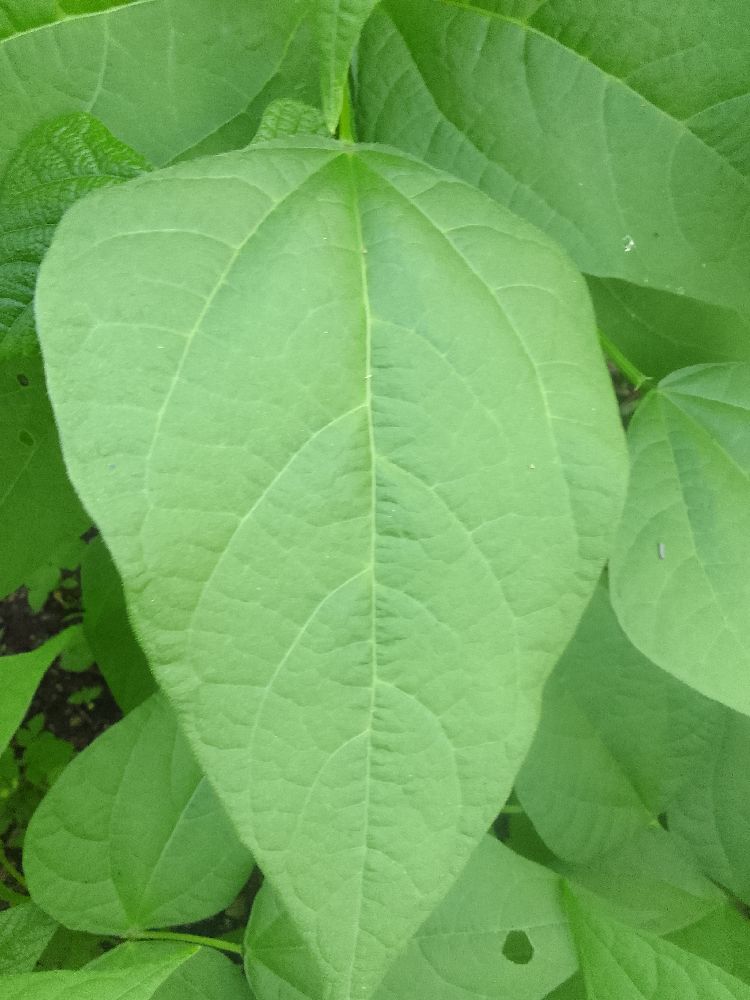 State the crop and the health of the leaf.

common bean, healthy
